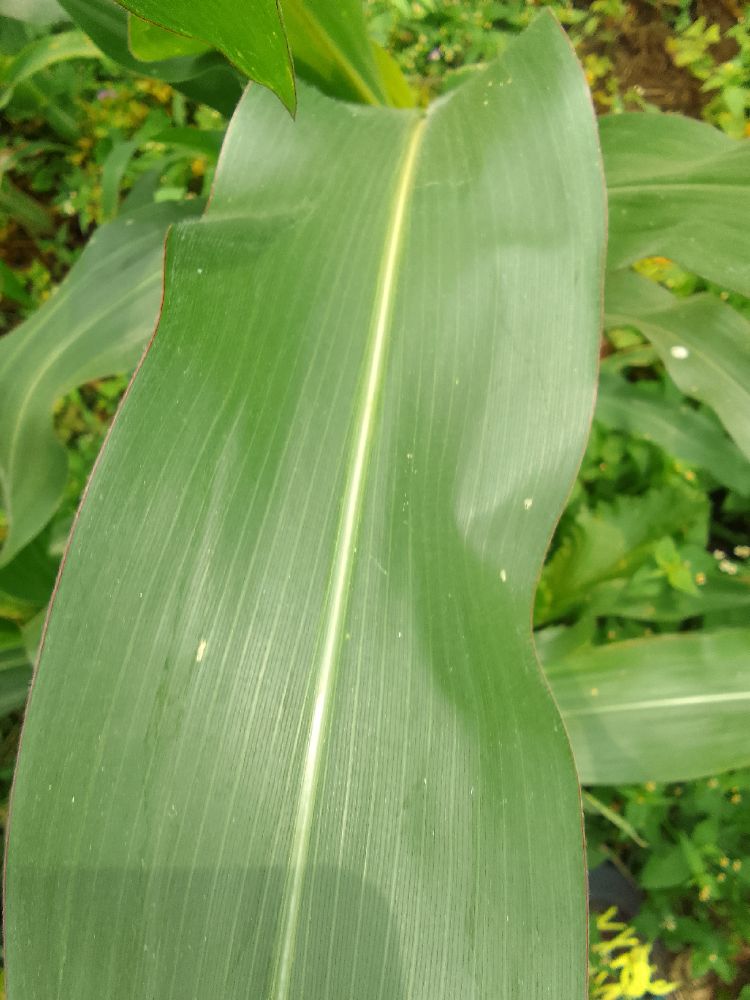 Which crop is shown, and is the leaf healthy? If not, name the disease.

maize, healthy
